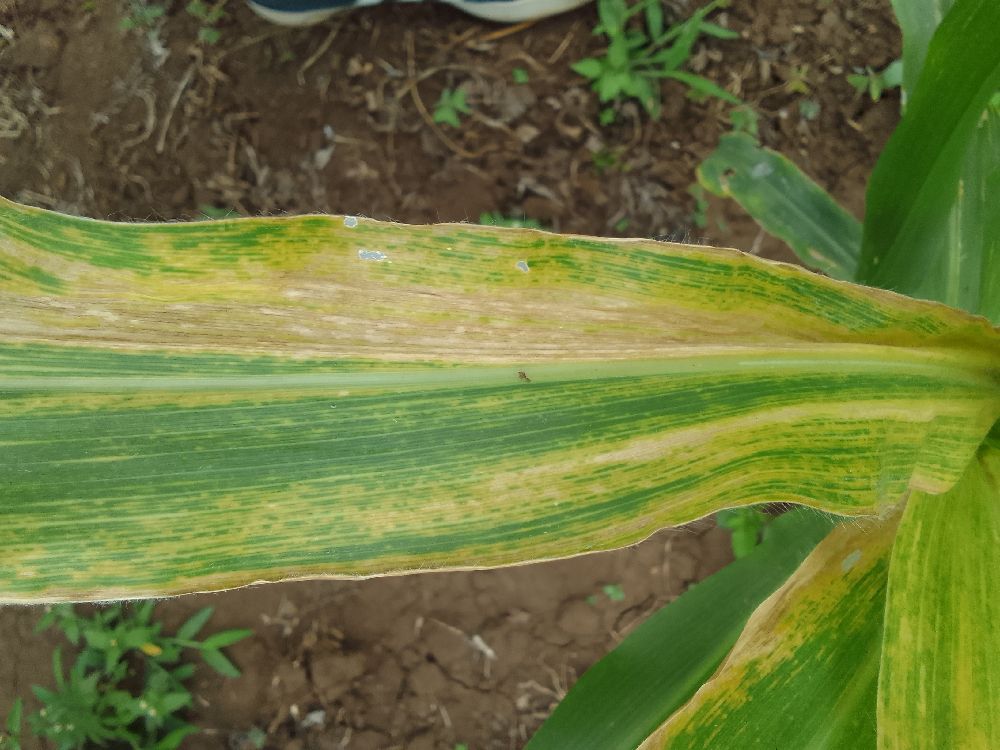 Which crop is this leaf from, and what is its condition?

maize, maize lethal necrosis
